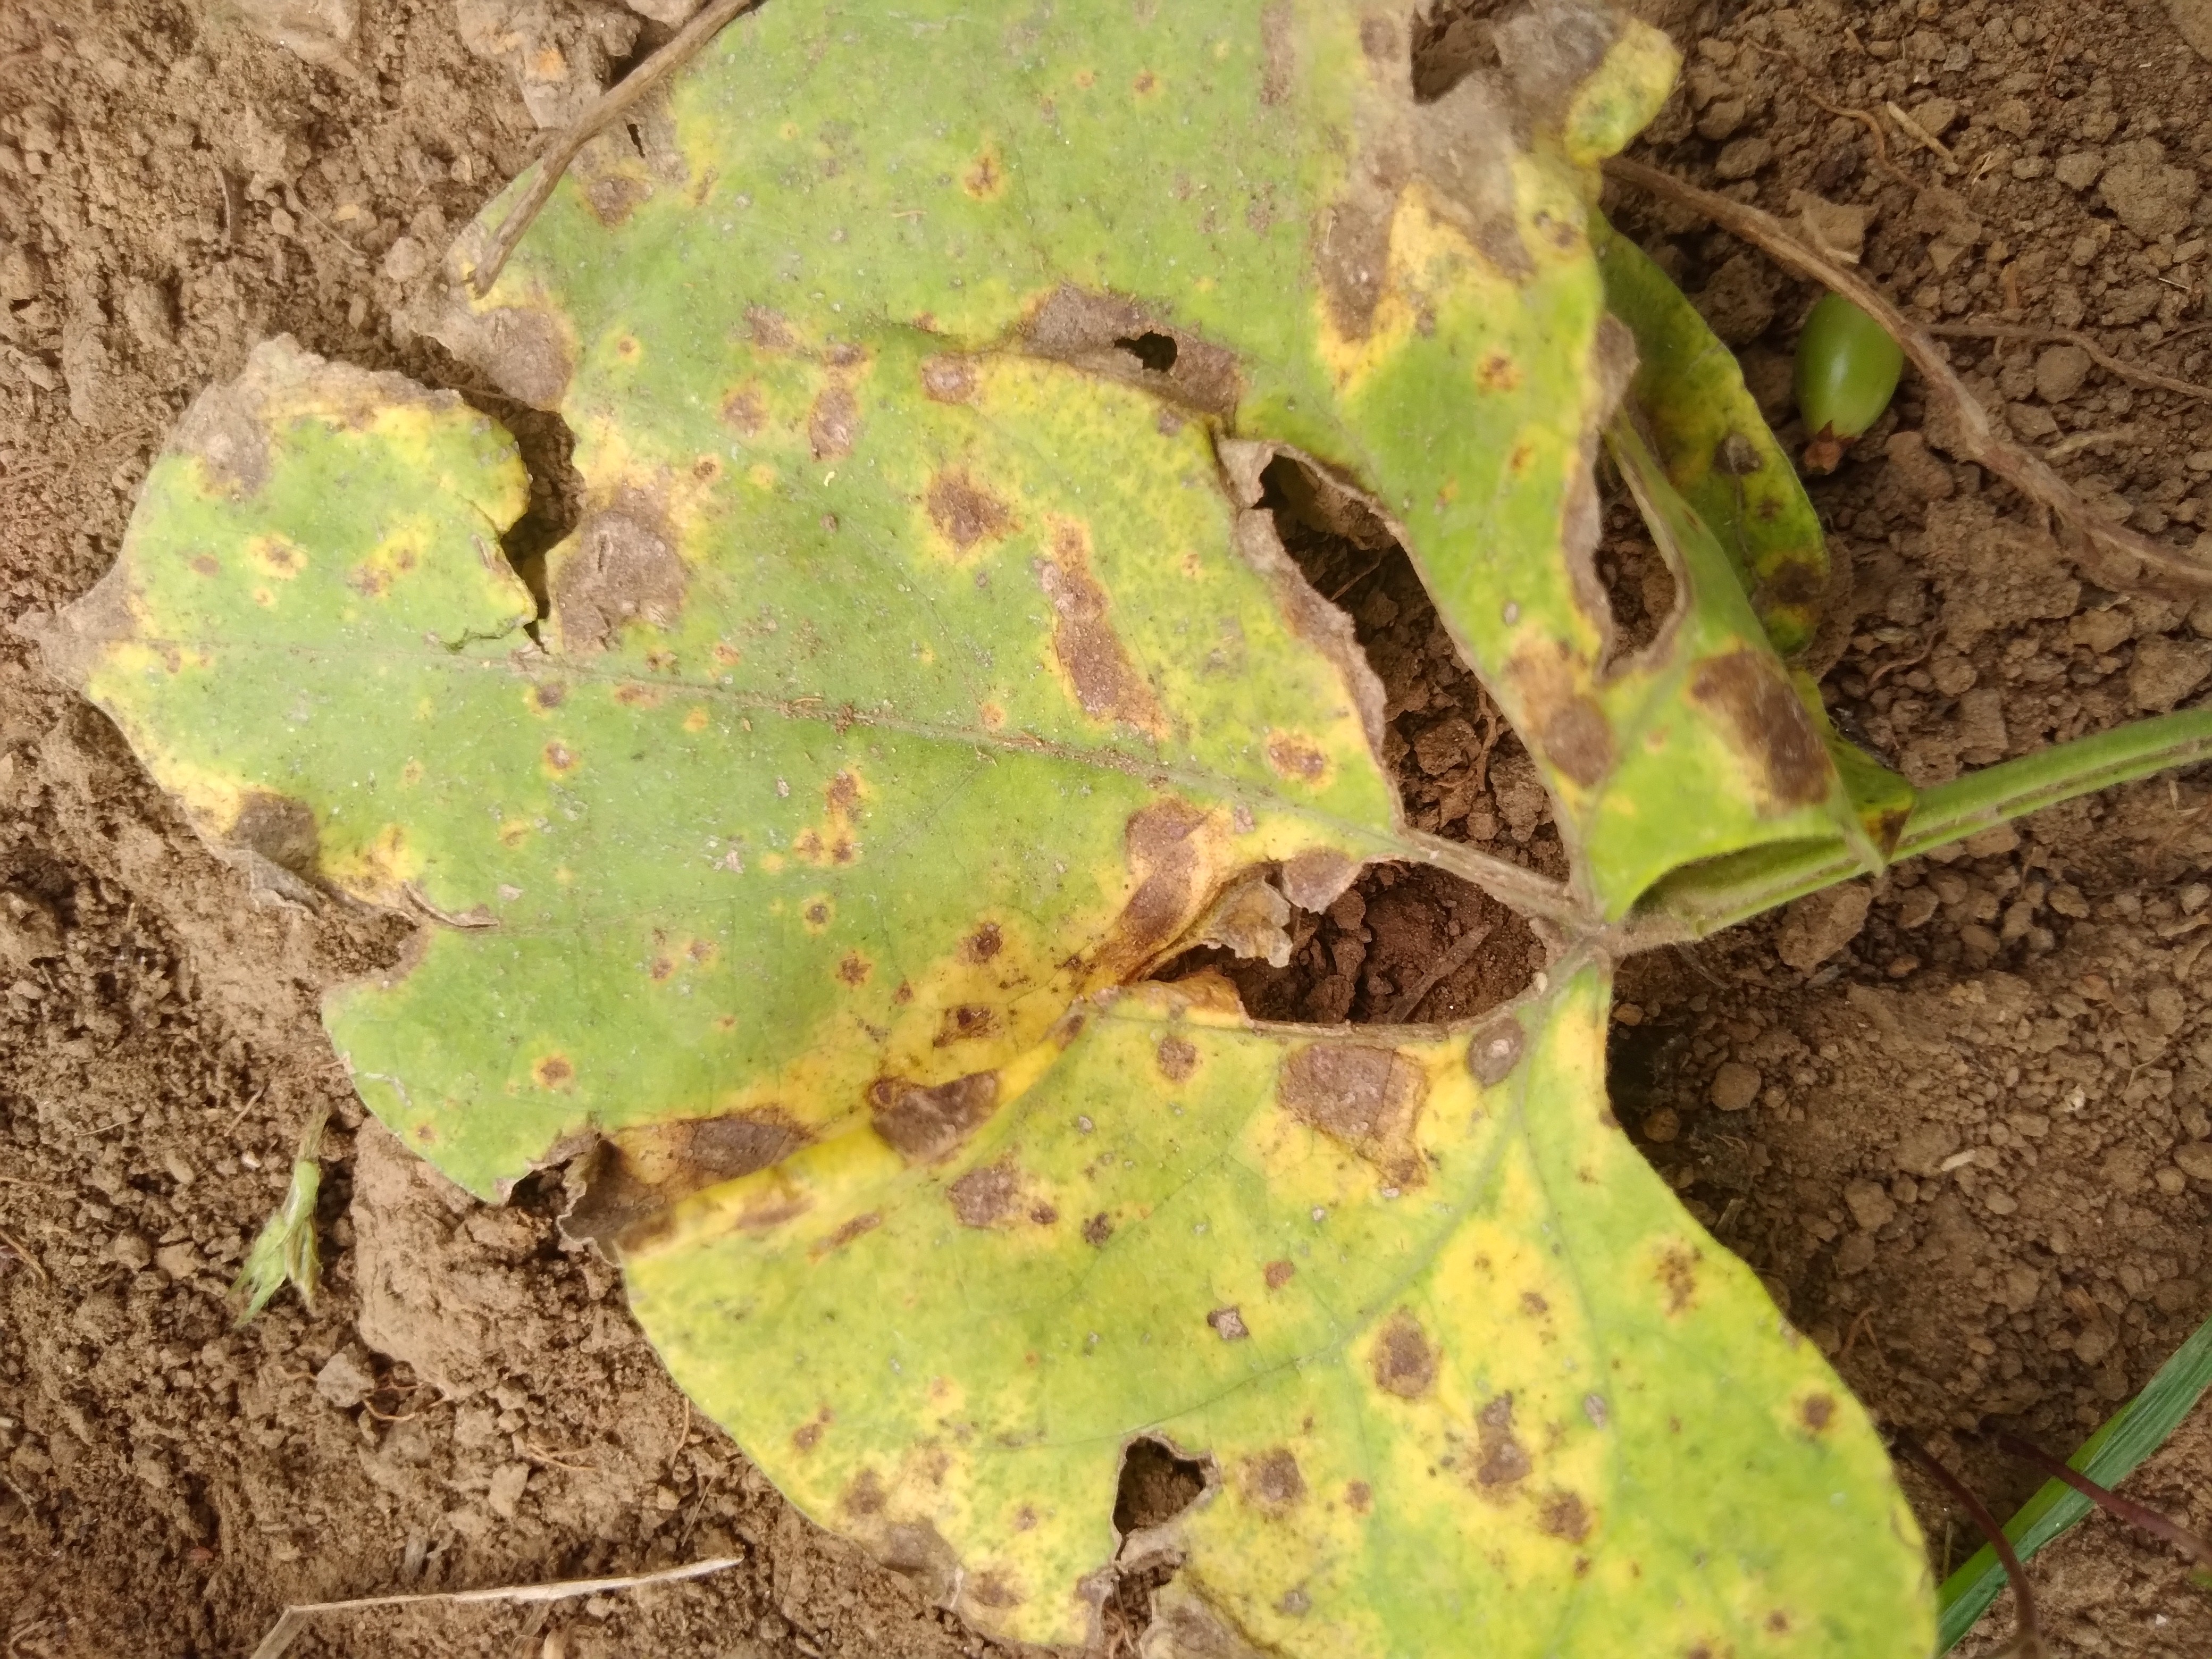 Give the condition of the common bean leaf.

rust
